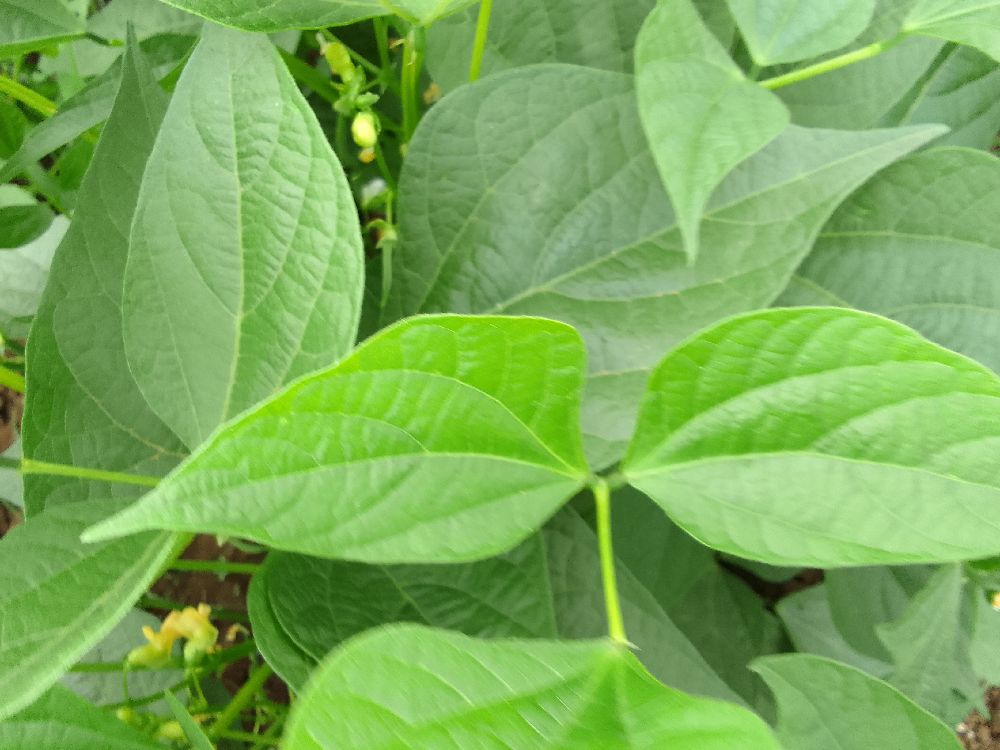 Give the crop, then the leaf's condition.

common bean, healthy
